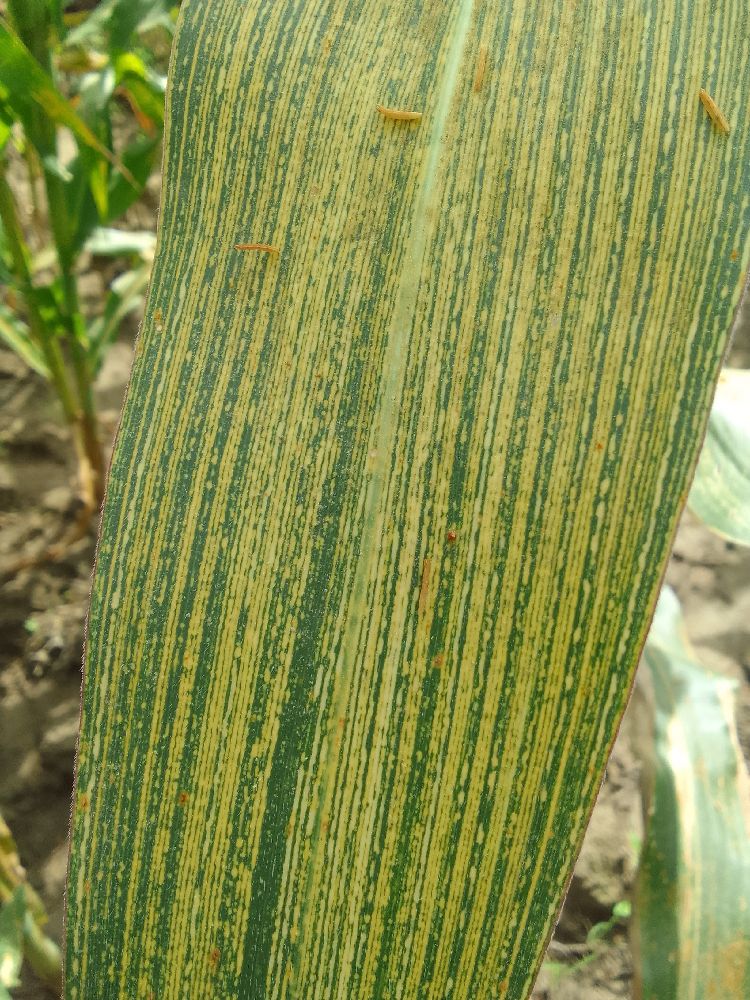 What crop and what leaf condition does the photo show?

maize, maize streak virus
